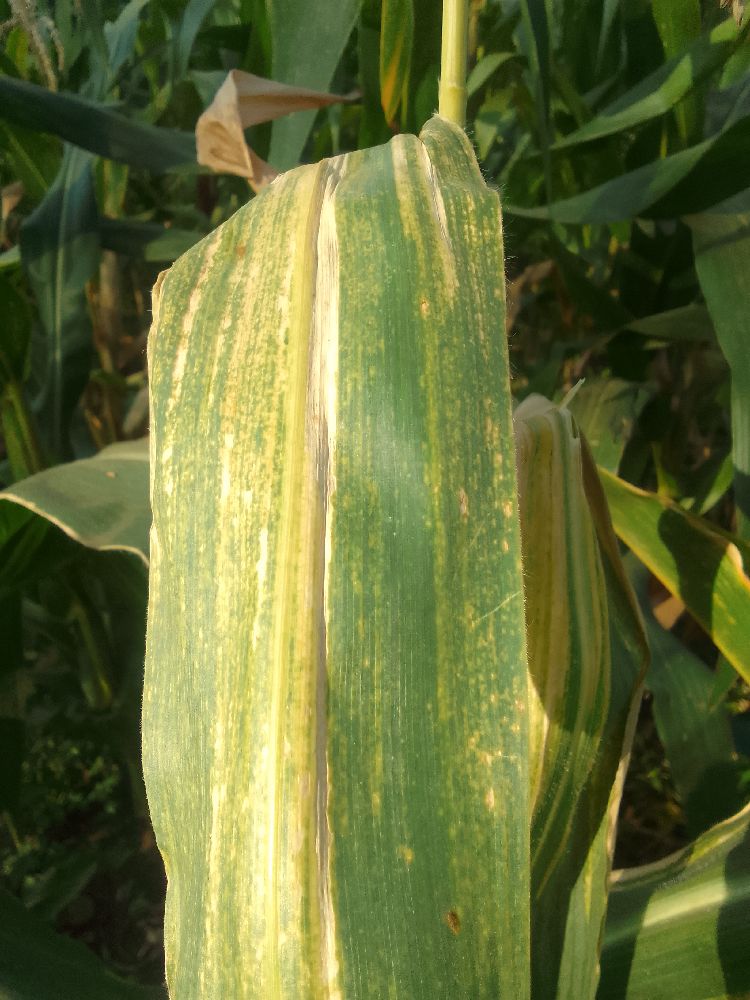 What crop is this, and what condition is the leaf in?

maize, maize lethal necrosis
